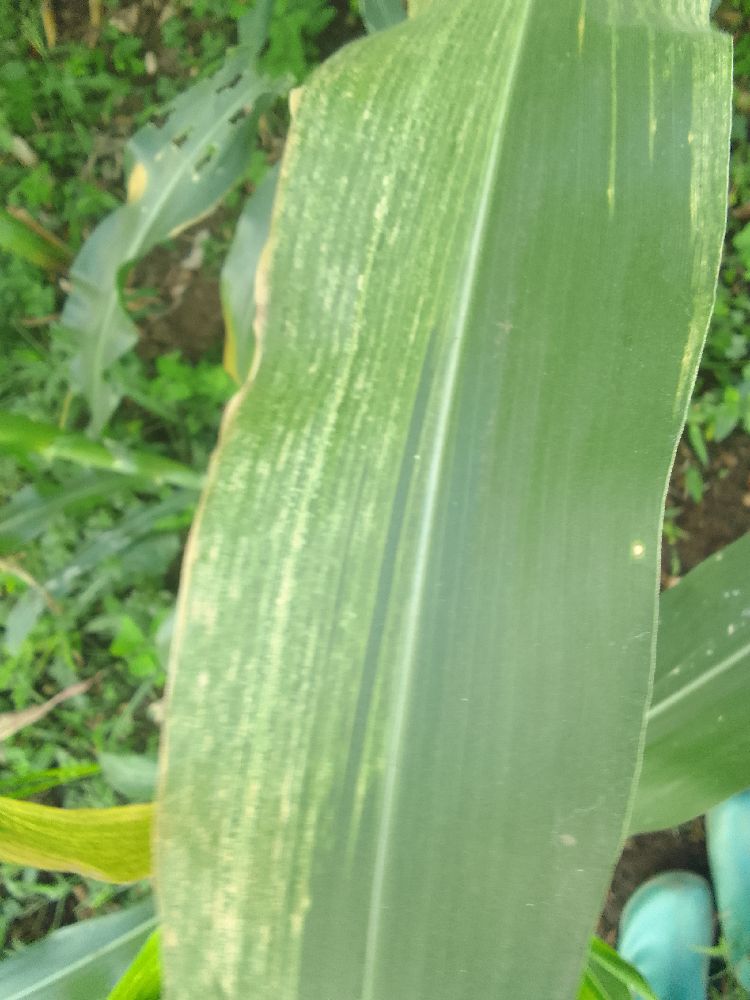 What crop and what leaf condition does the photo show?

maize, maize lethal necrosis
